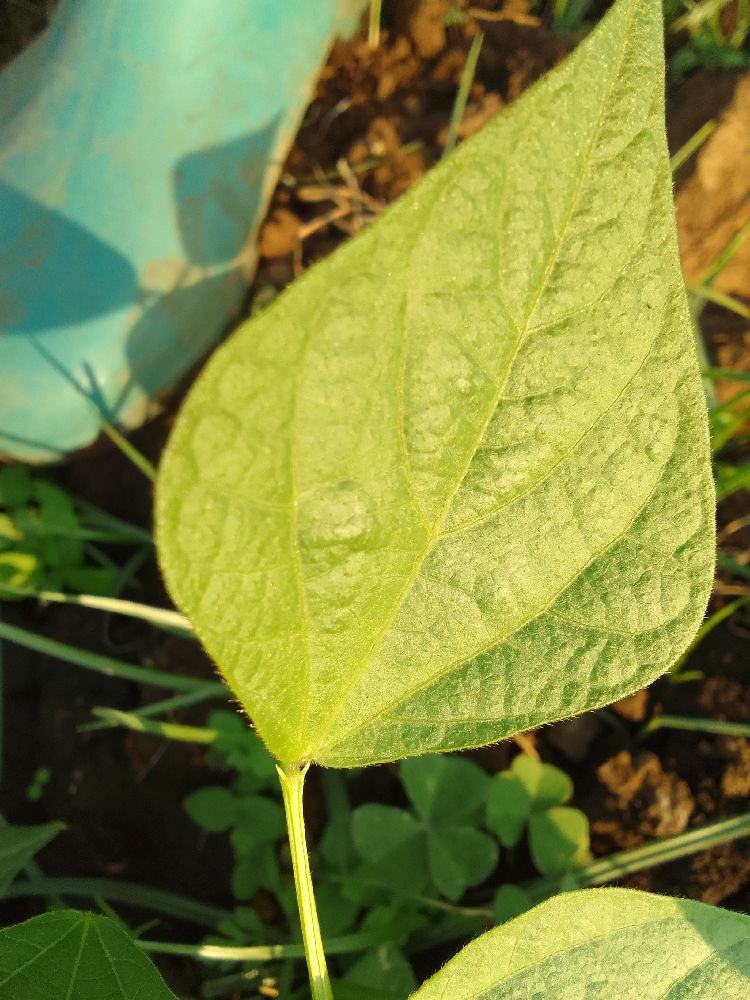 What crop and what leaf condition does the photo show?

common bean, healthy
